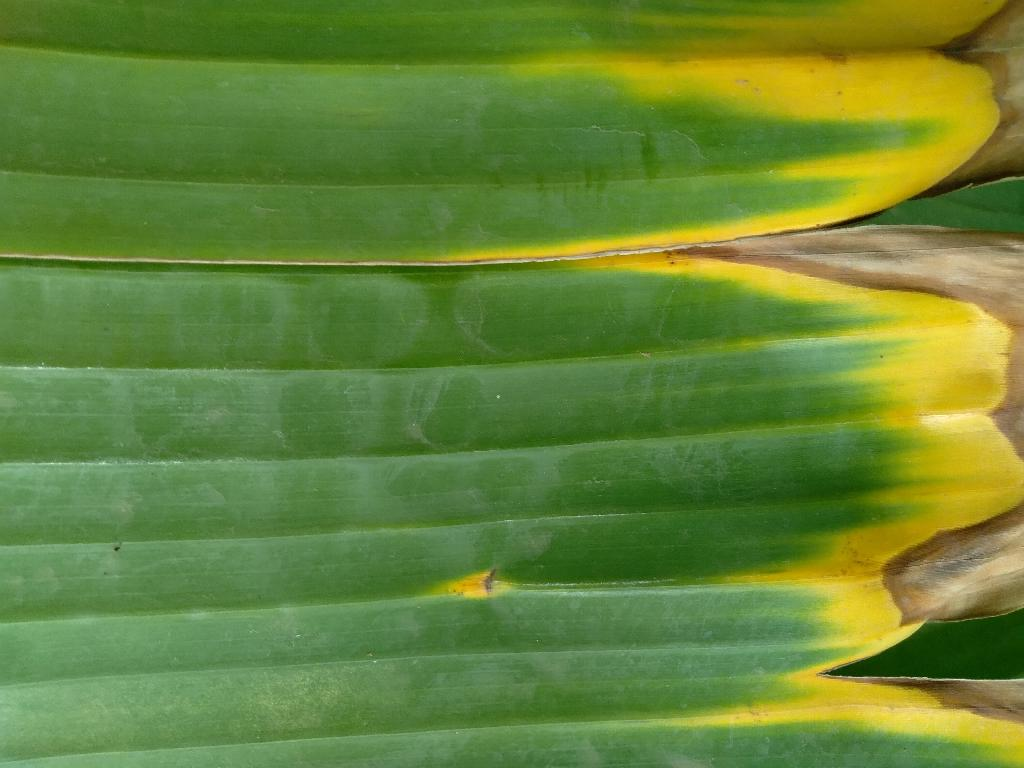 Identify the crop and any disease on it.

banana, fusarium wilt race 1
